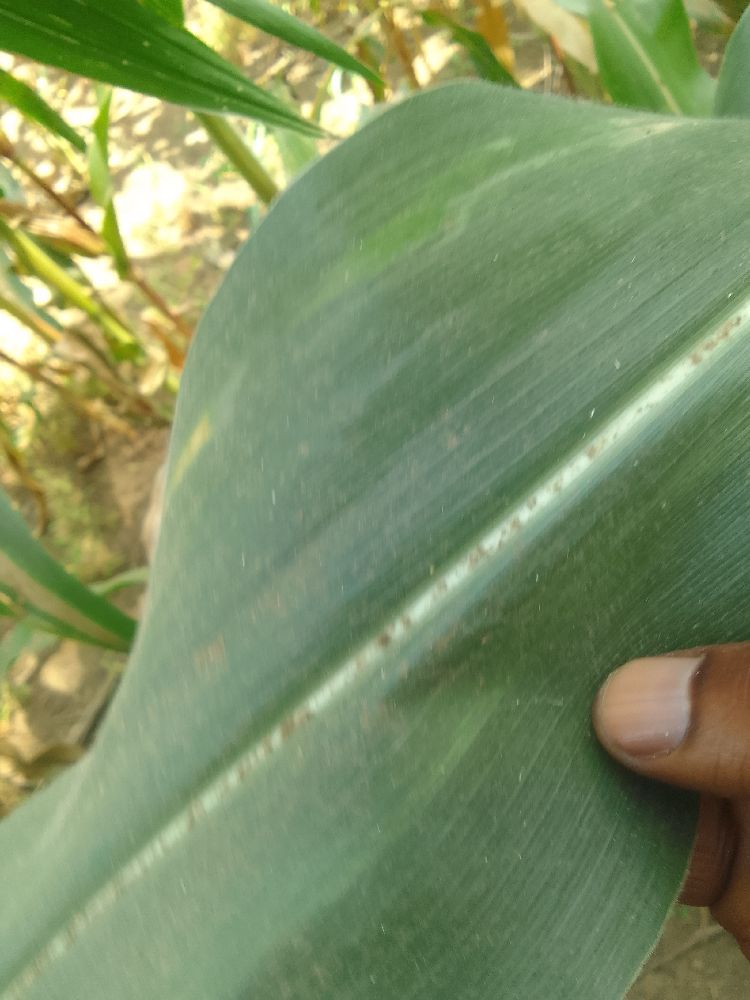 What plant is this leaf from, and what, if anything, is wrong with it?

maize, healthy
